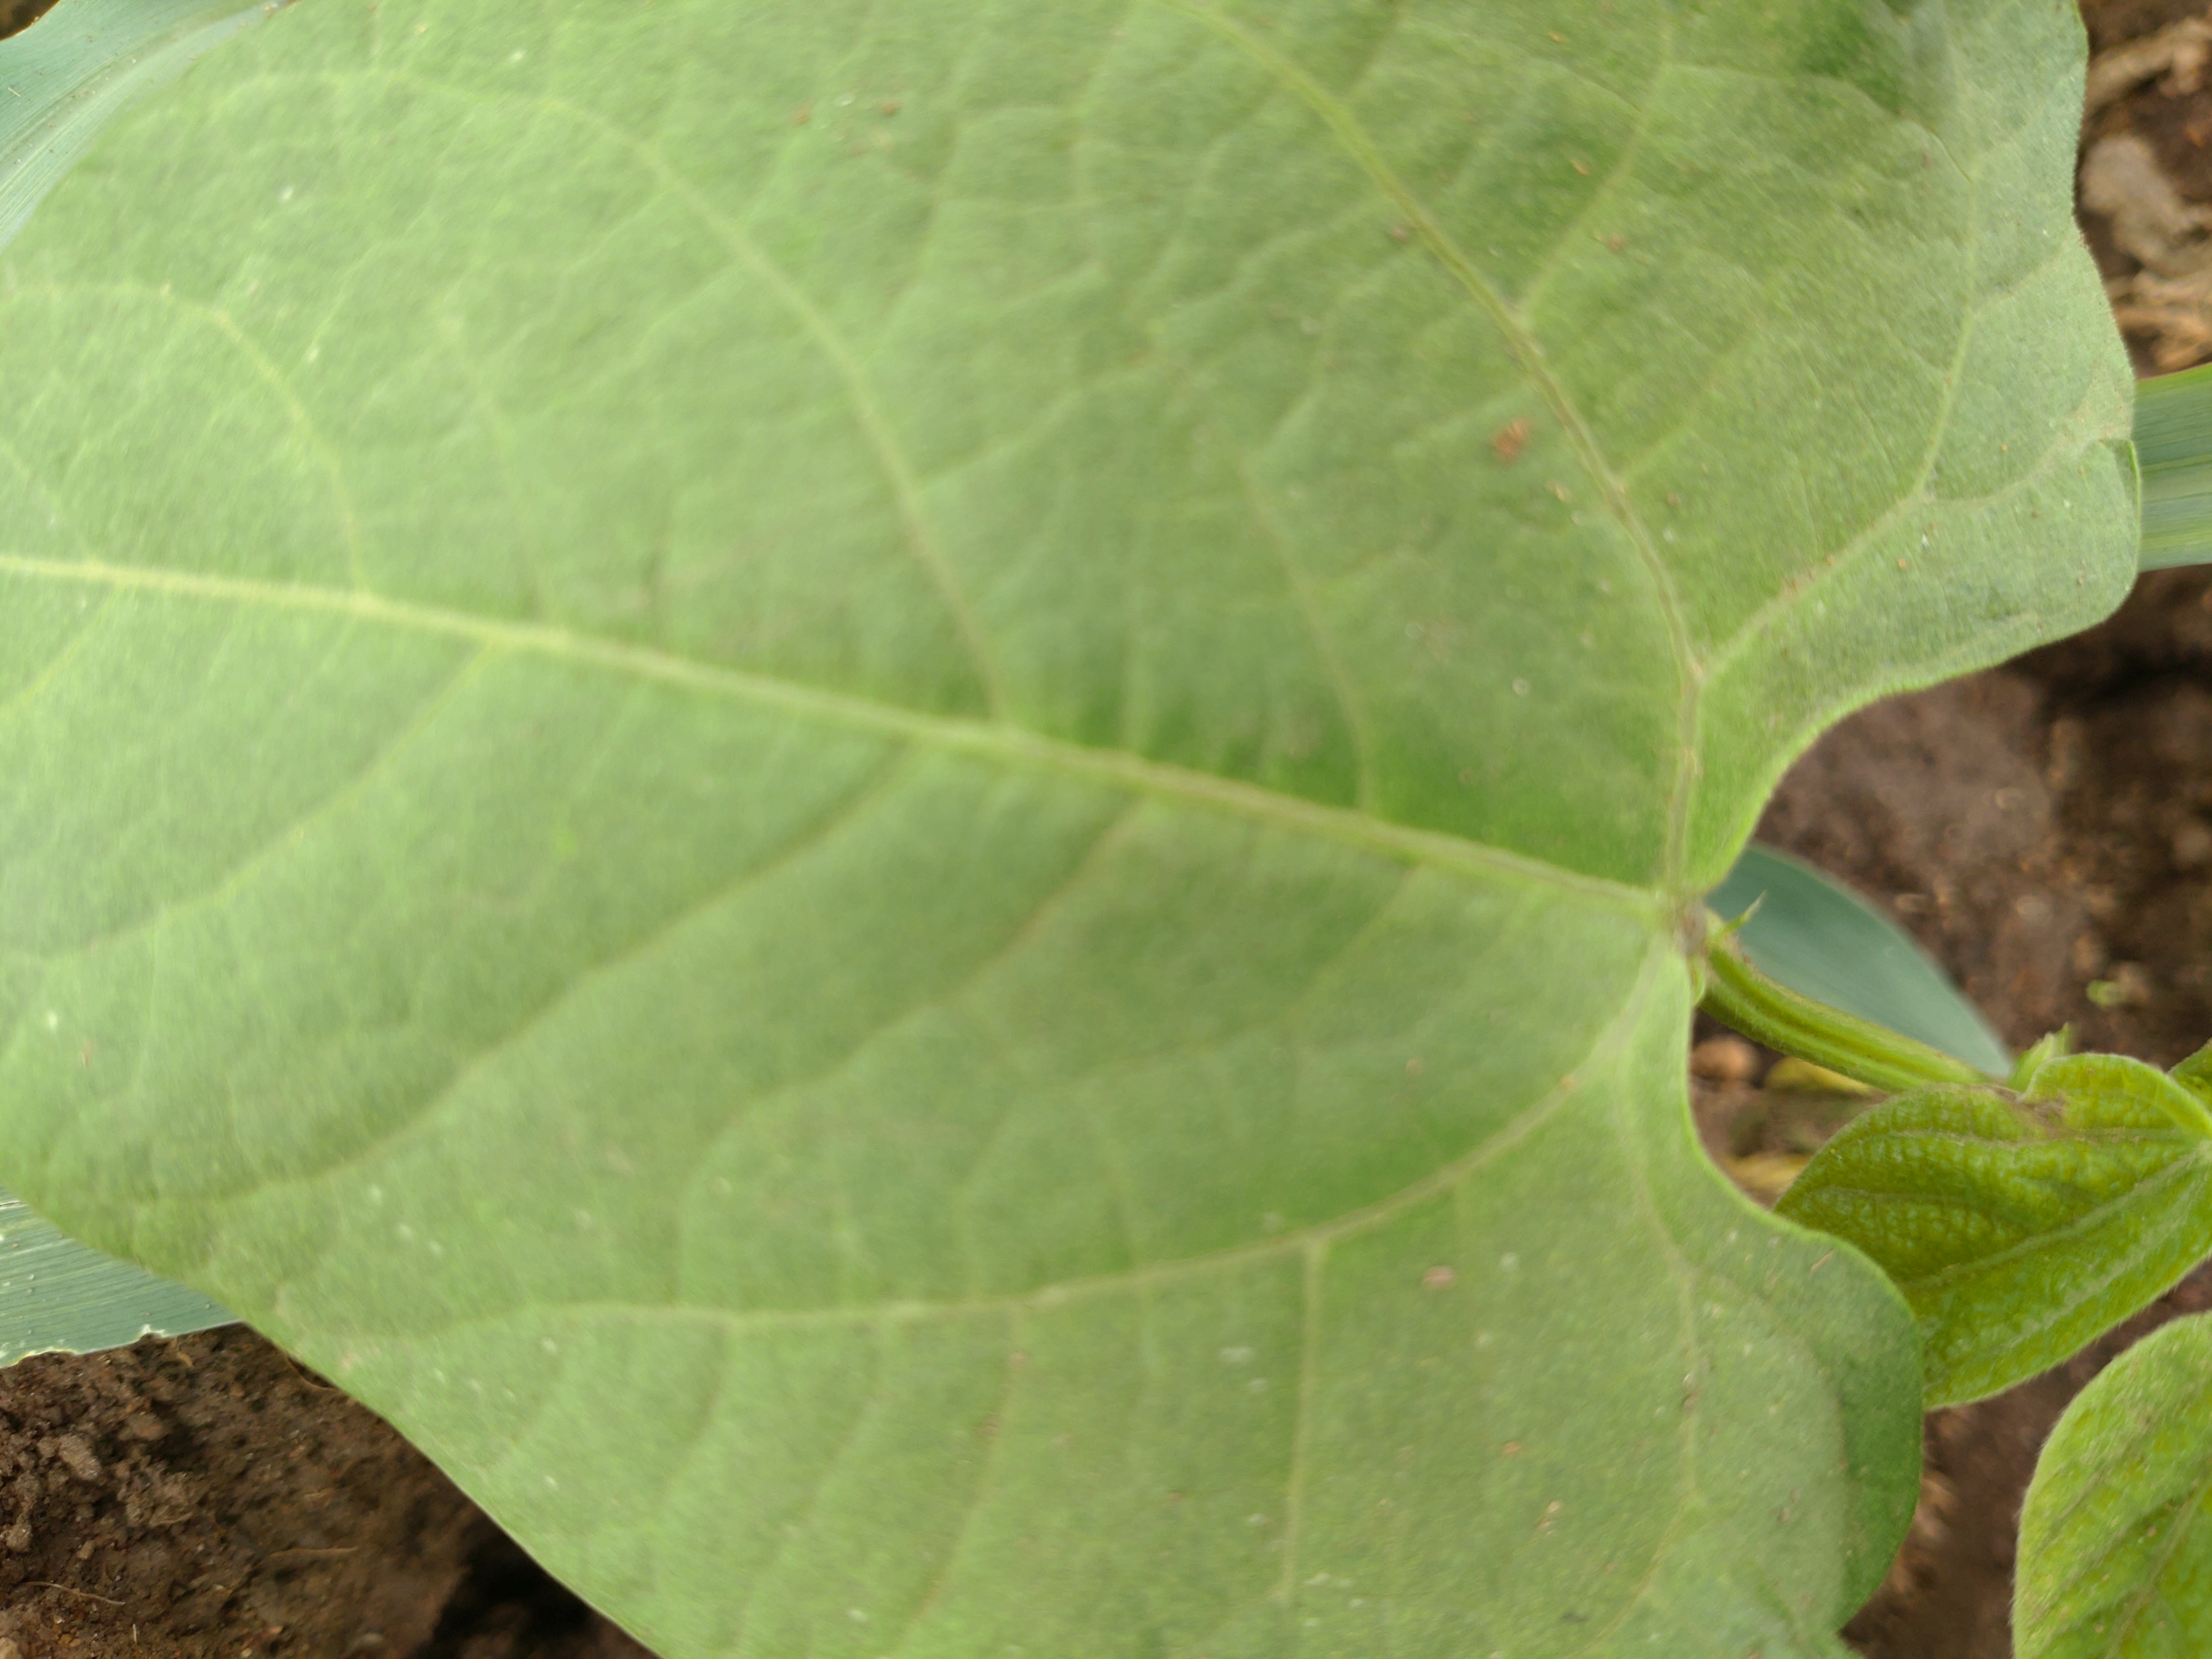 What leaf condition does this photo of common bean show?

healthy
